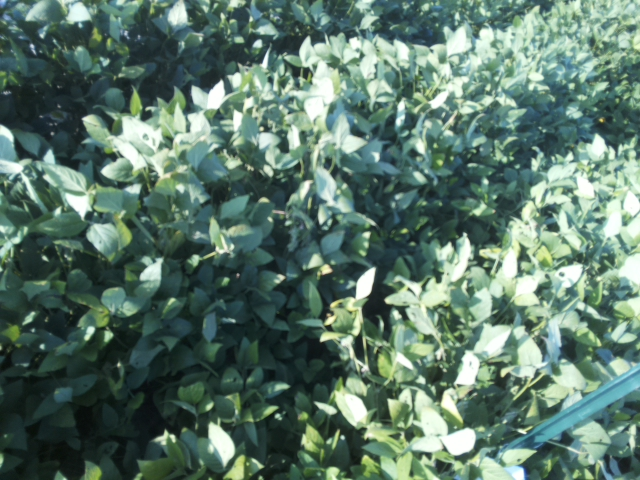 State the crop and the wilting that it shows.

soybean, leaflets folding inward at secondary pulvinus with no turgor loss in leaflets or petioles
